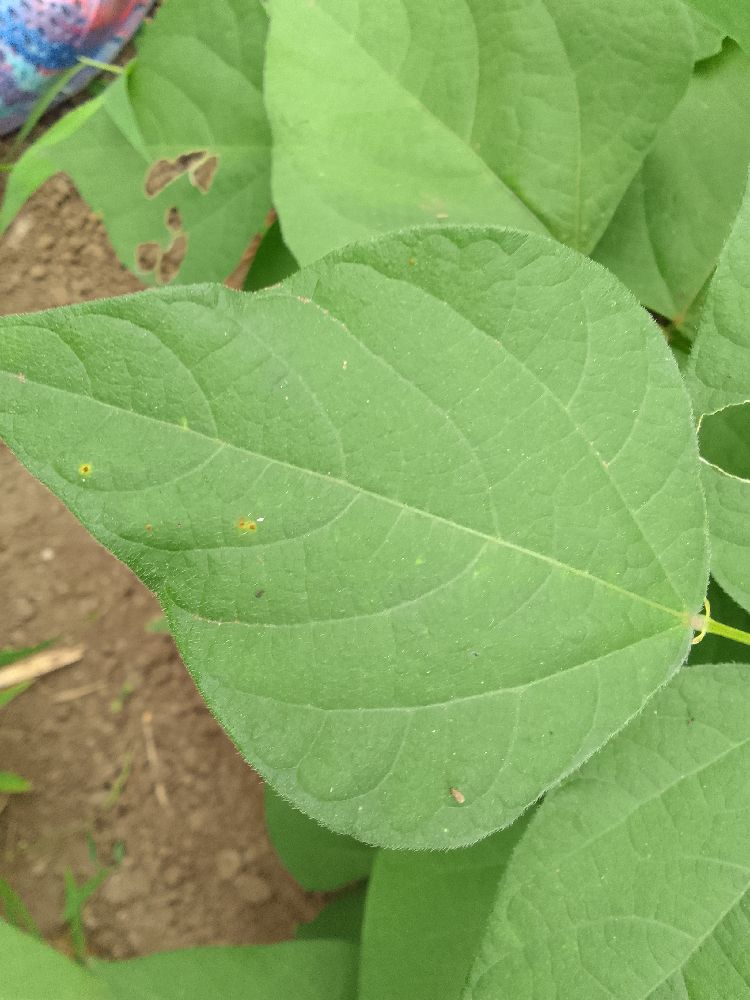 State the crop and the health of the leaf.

common bean, healthy
